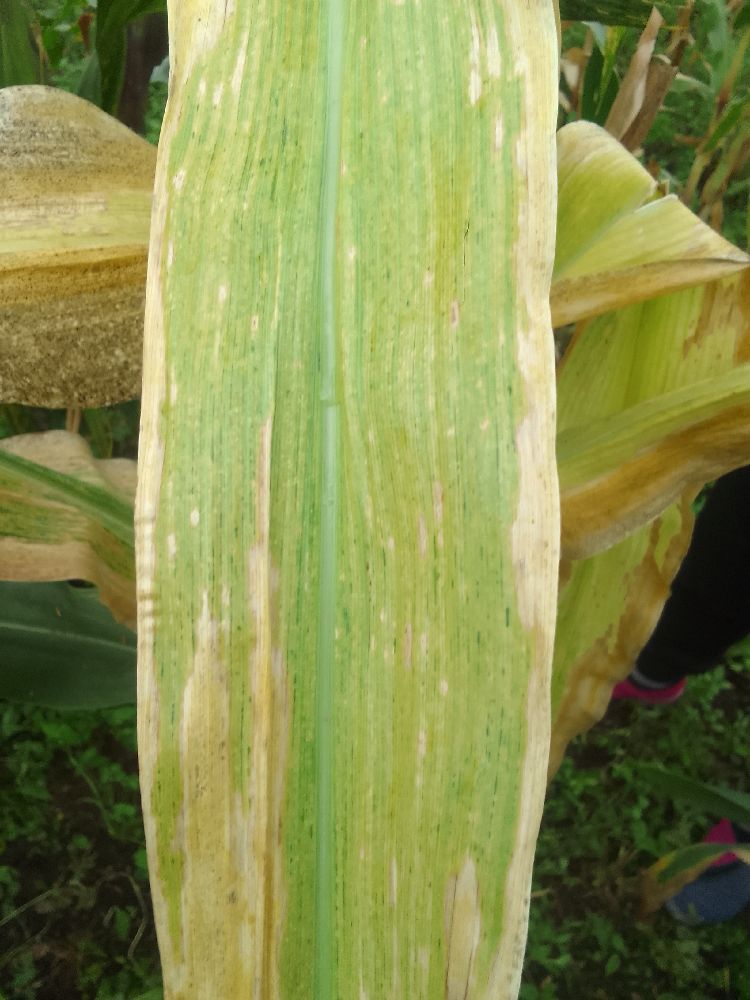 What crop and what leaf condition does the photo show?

maize, maize lethal necrosis
